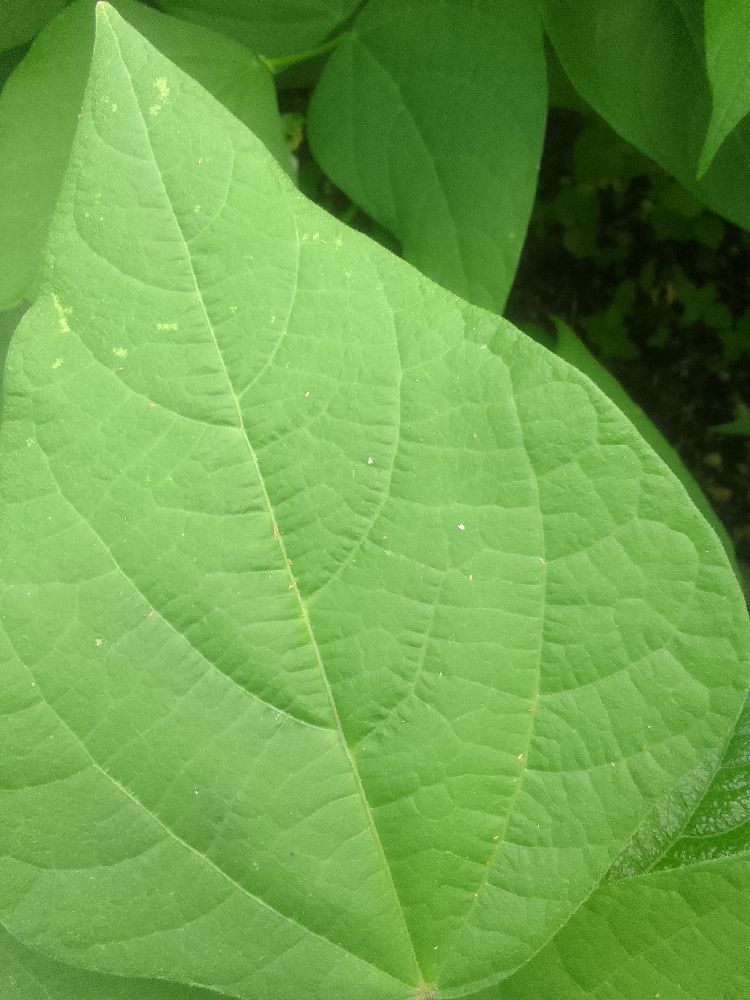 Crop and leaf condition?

common bean, healthy
